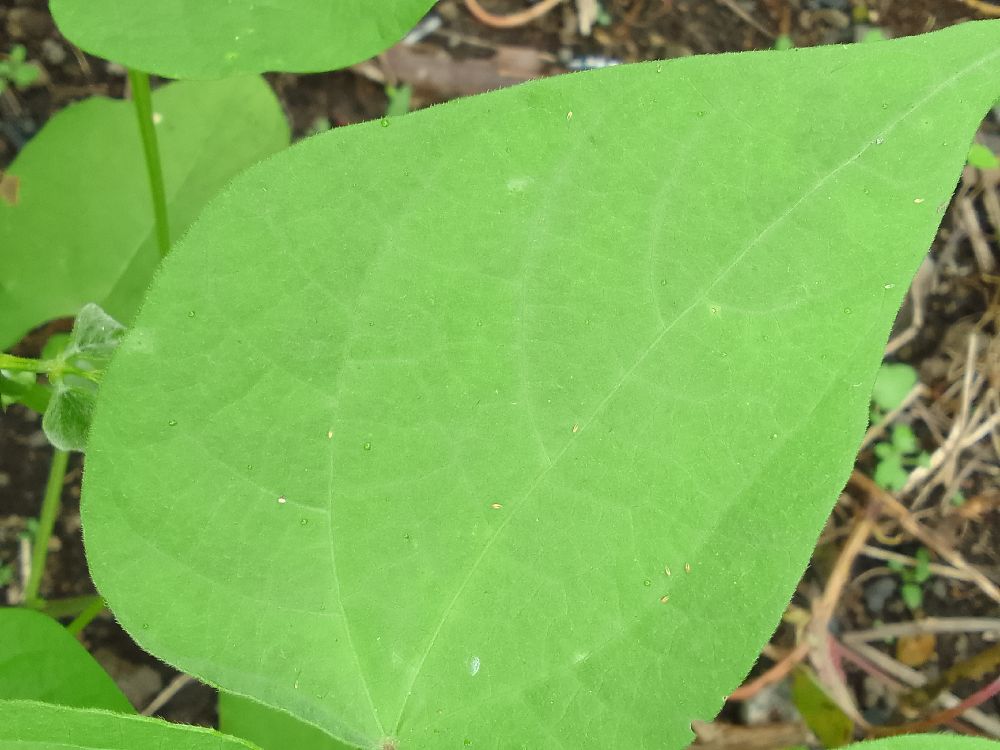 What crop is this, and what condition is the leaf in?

common bean, healthy
